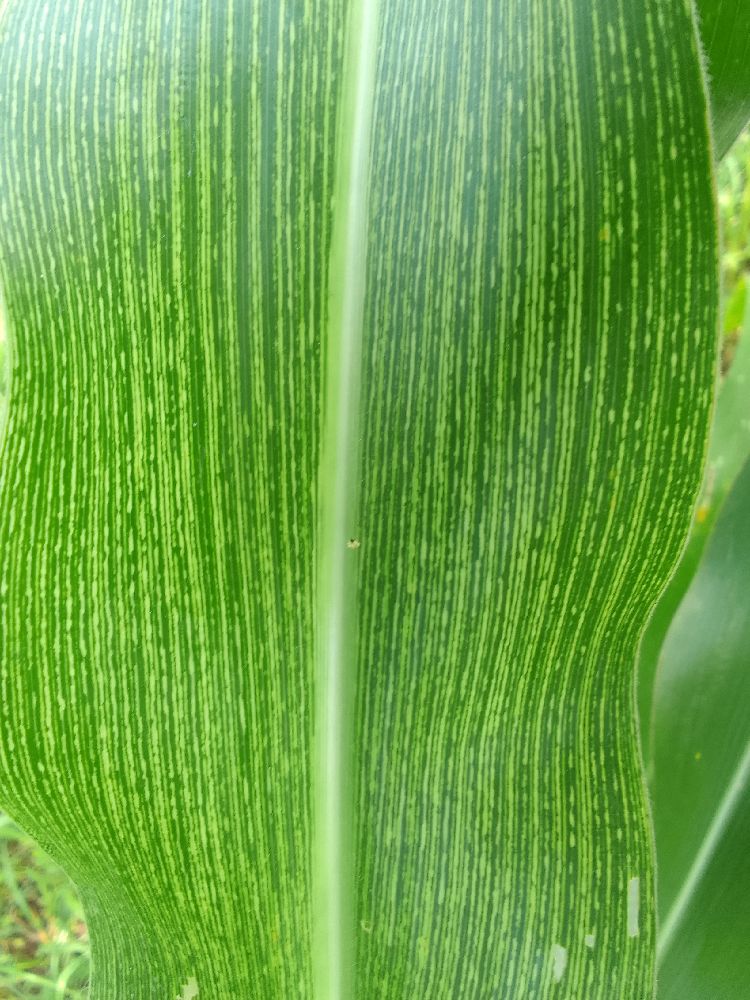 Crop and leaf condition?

maize, maize streak virus
